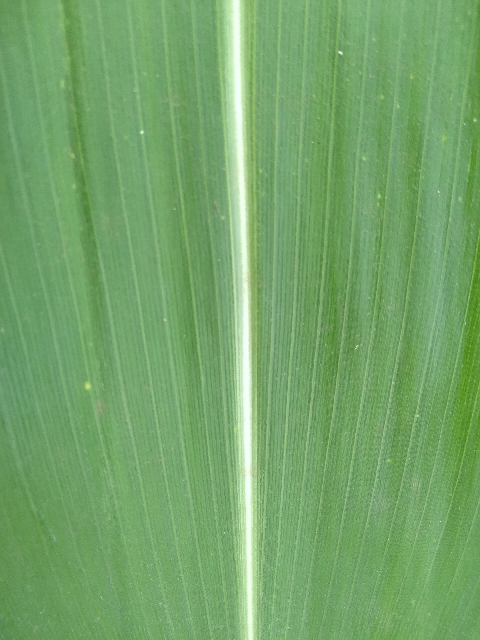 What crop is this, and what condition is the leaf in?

maize, healthy
